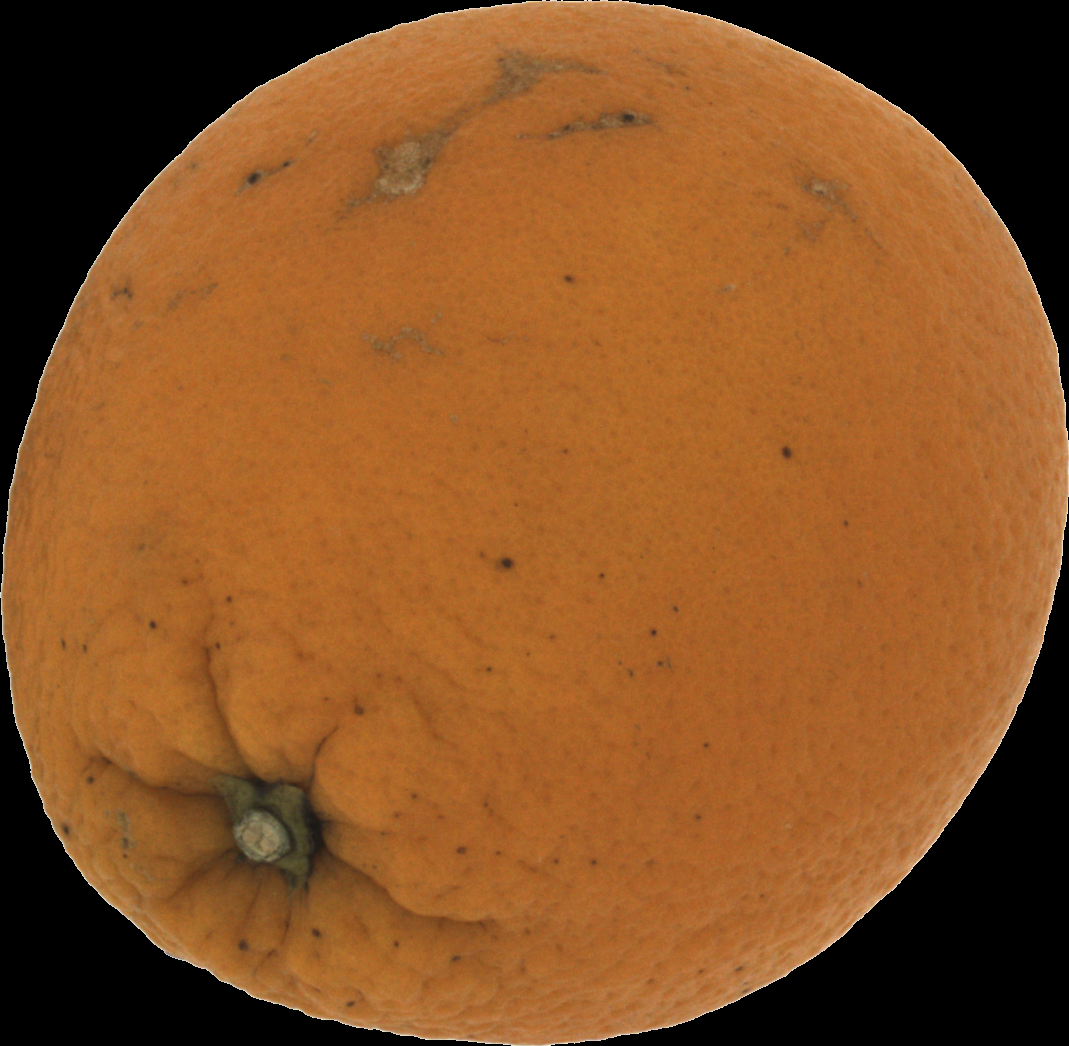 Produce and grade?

orange, bad
